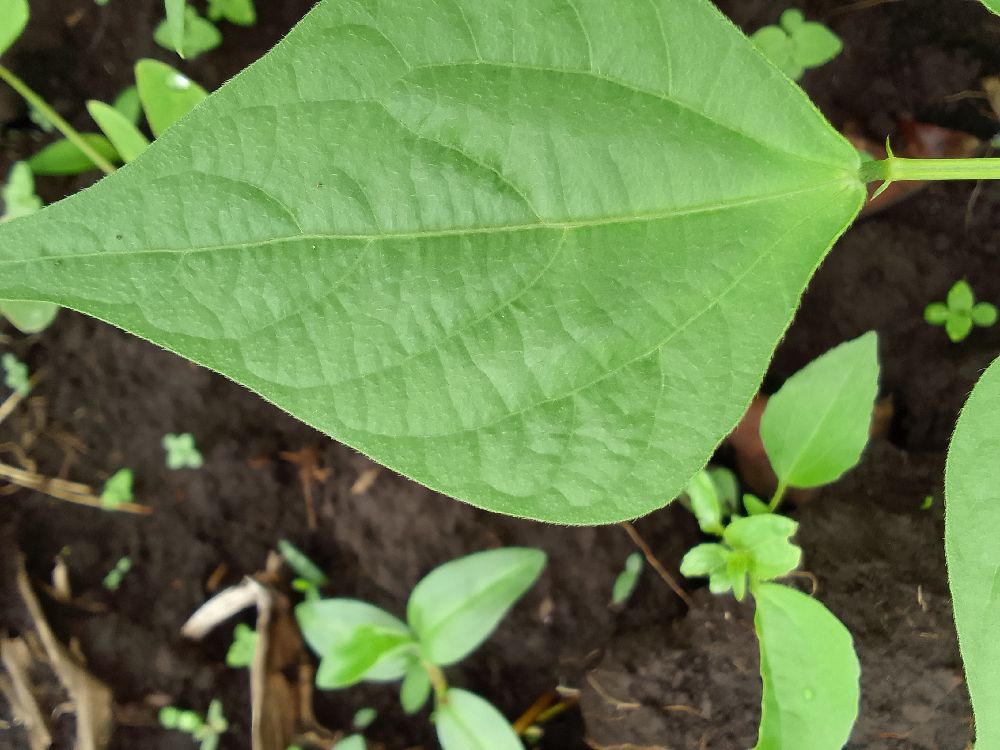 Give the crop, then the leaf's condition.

common bean, healthy
